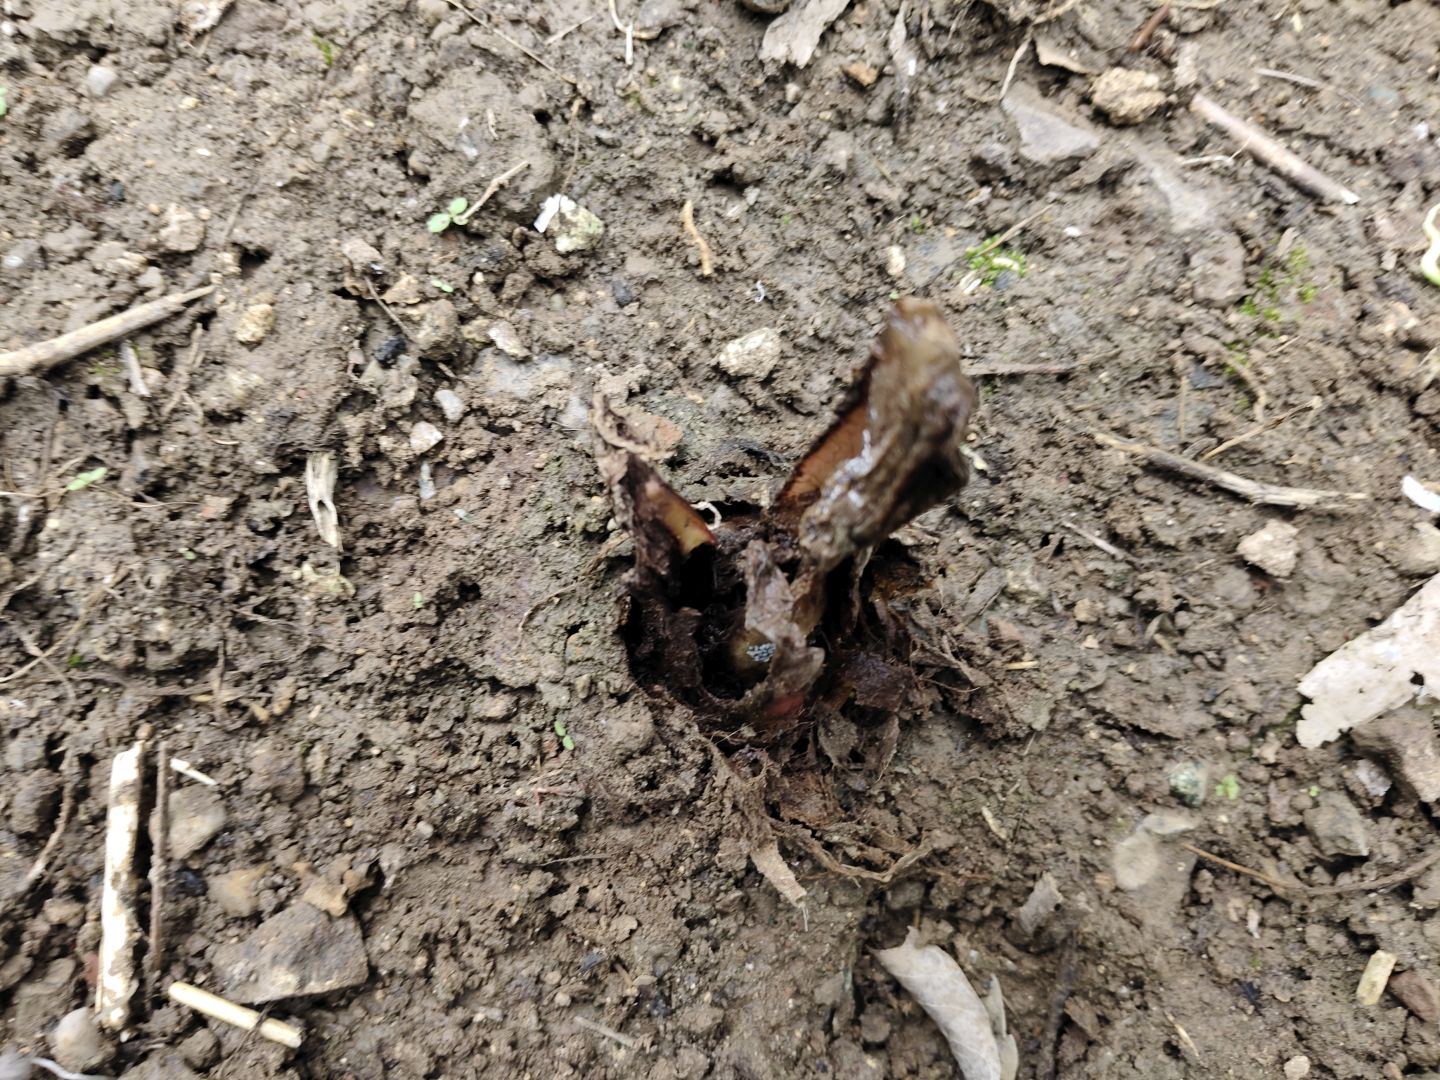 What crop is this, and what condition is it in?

taro, root rot
